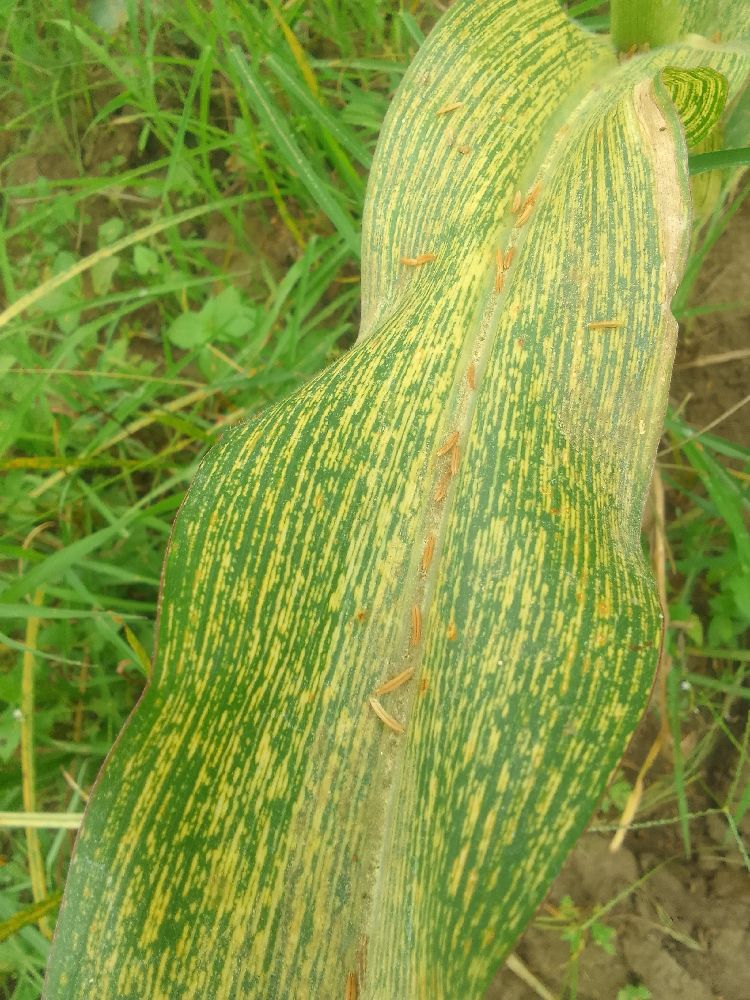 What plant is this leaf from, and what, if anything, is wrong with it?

maize, maize streak virus
